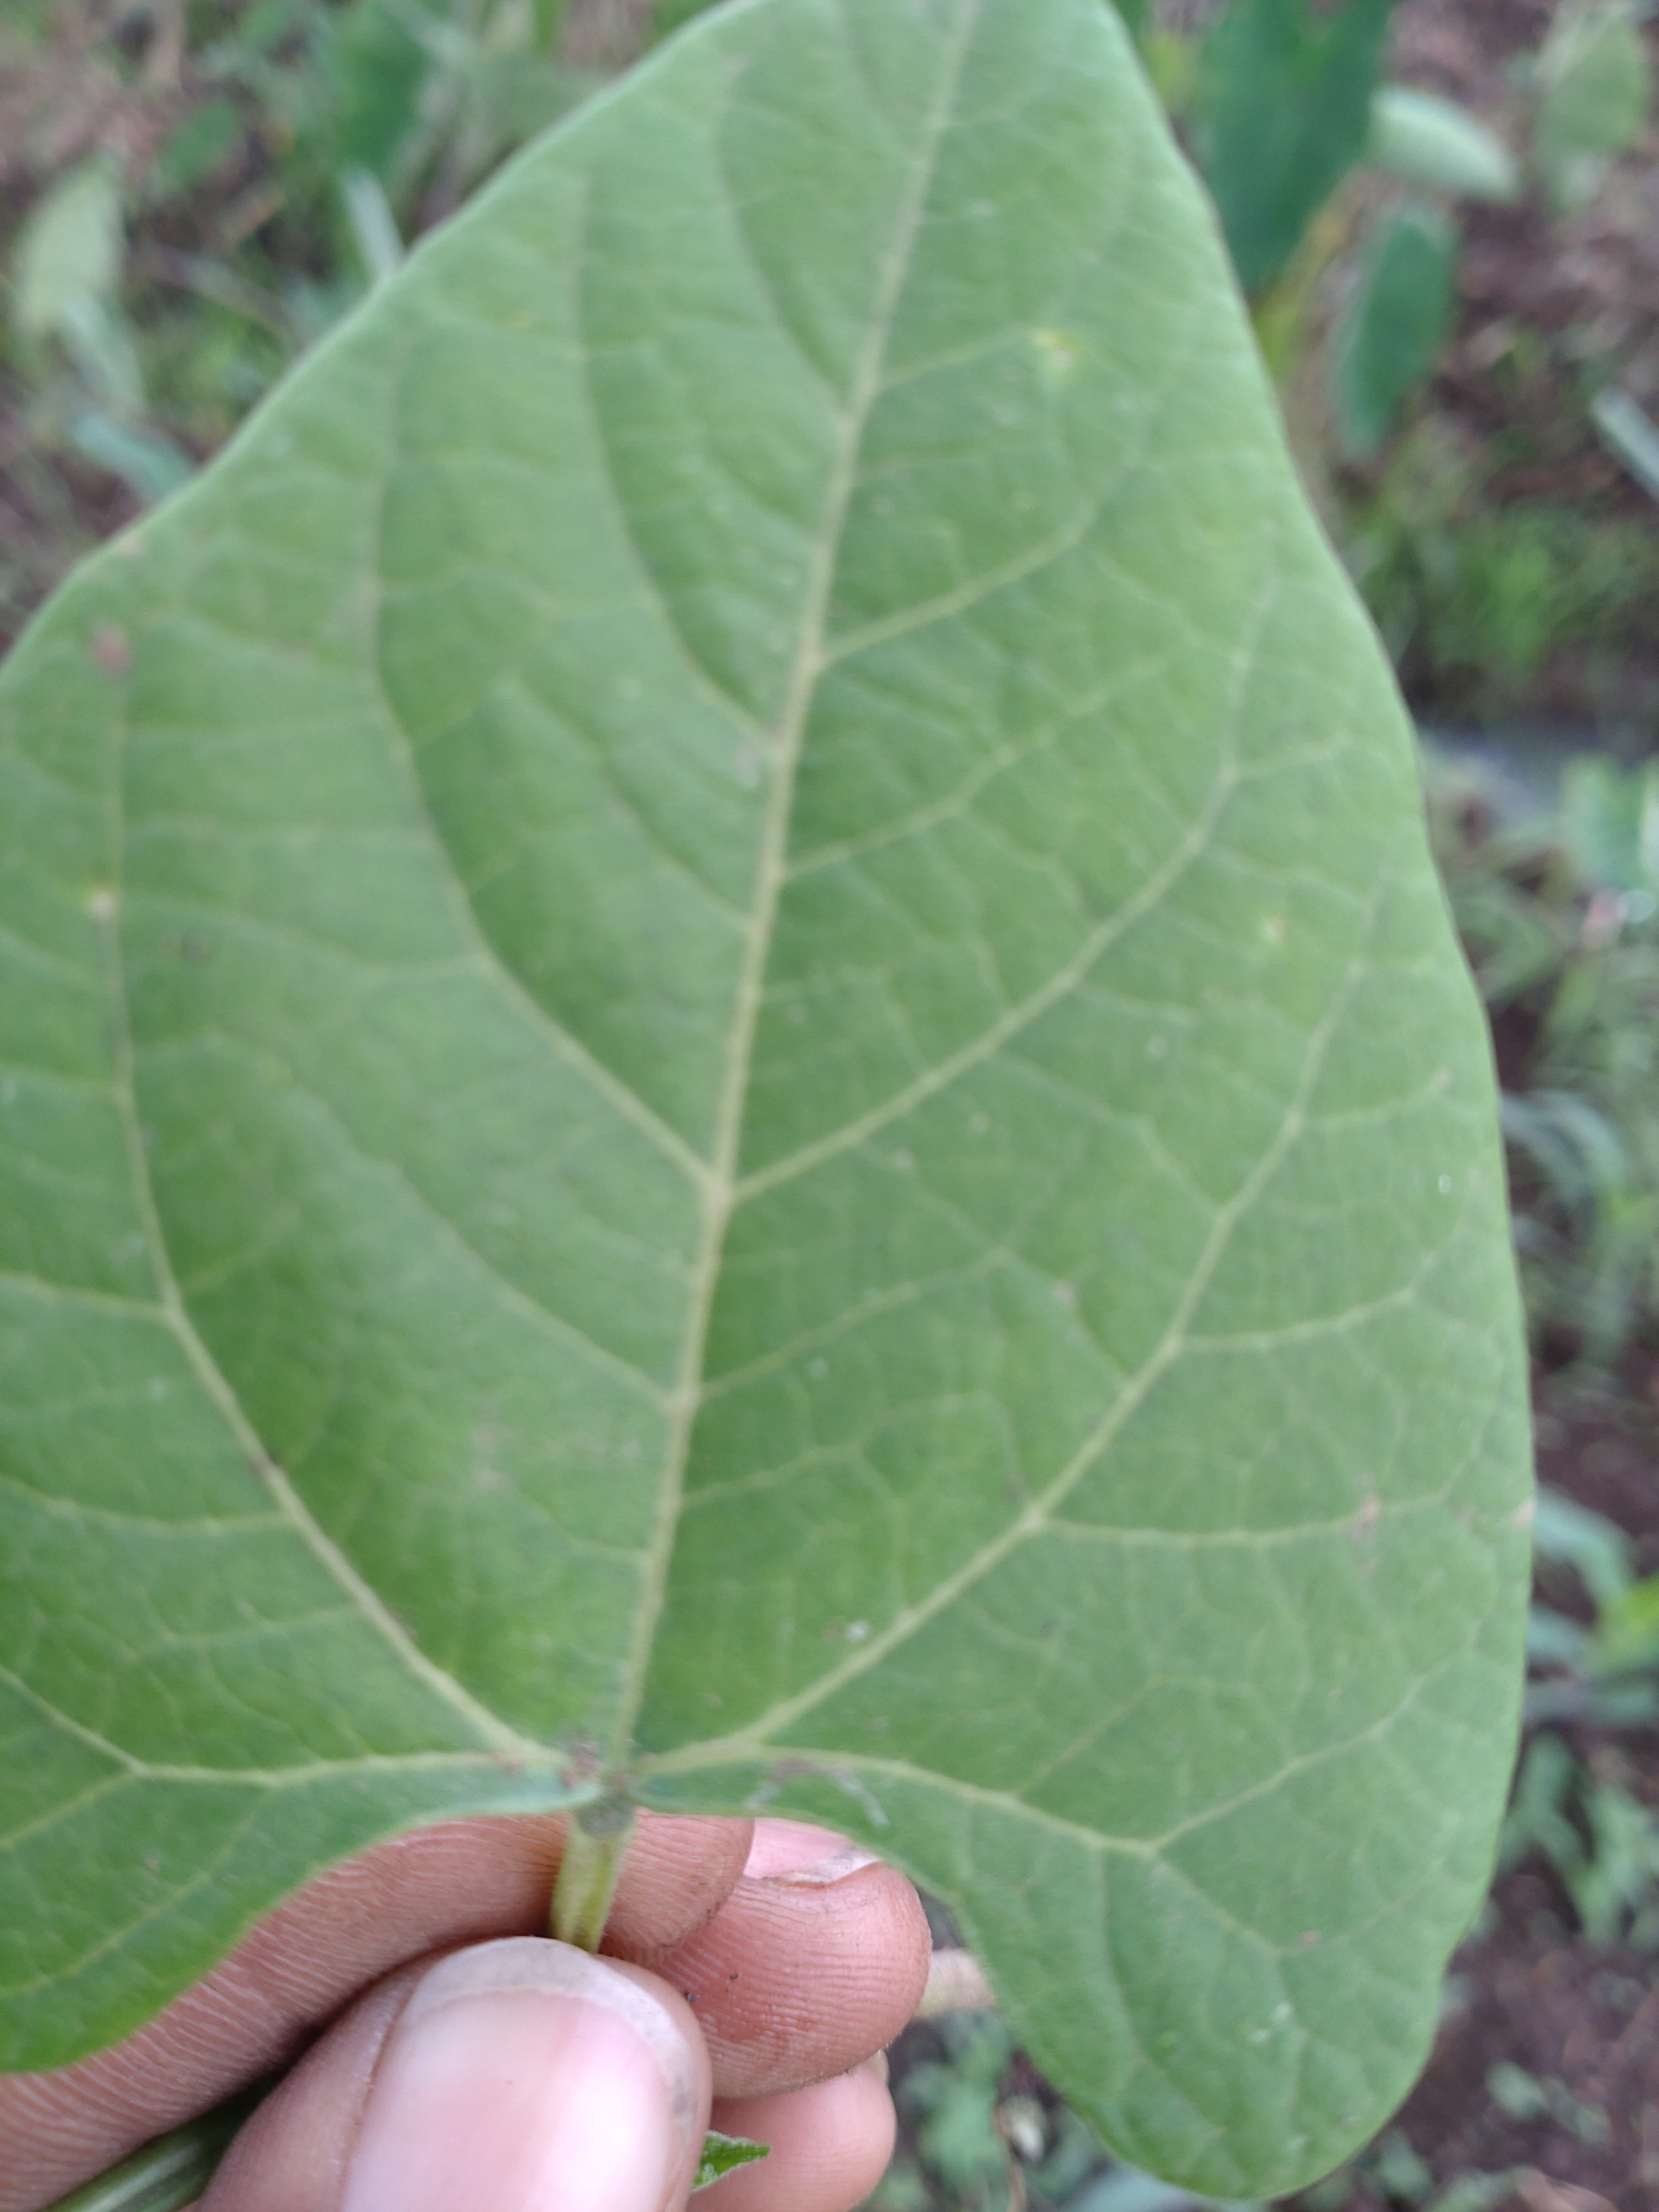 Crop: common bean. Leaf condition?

healthy
